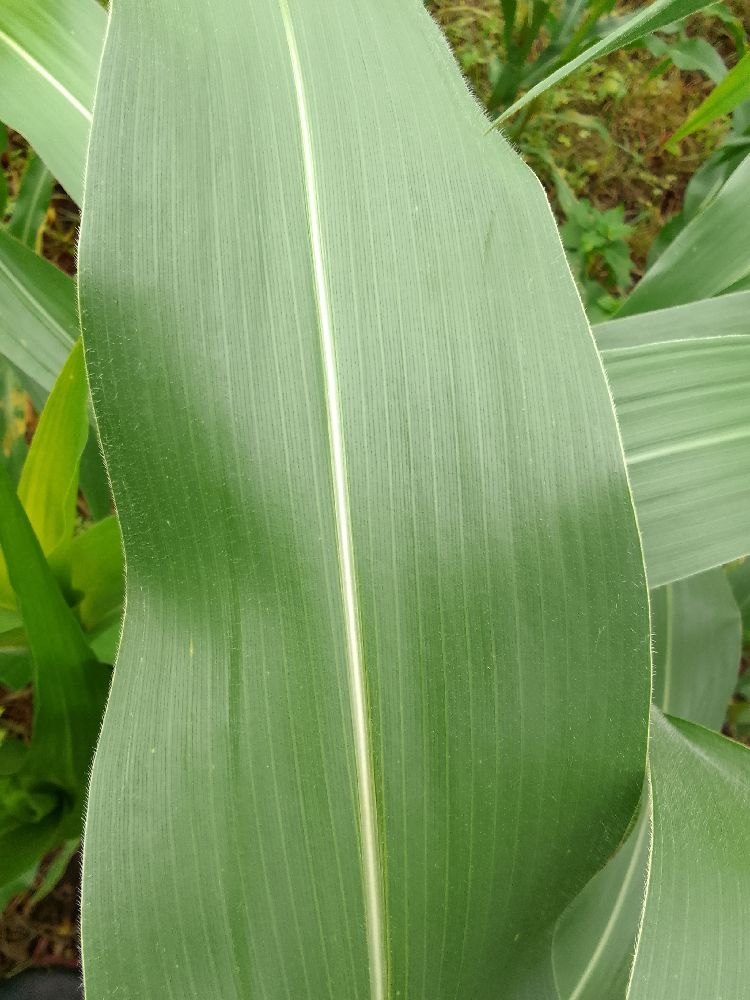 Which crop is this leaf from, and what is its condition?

maize, healthy
